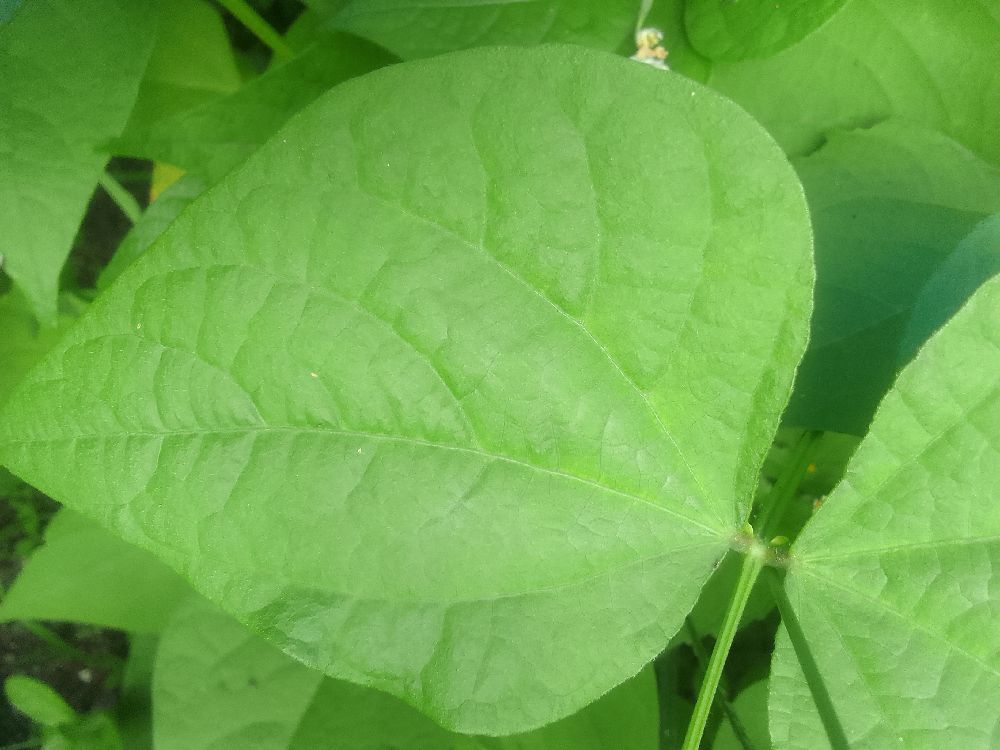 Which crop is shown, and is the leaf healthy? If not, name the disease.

common bean, healthy
